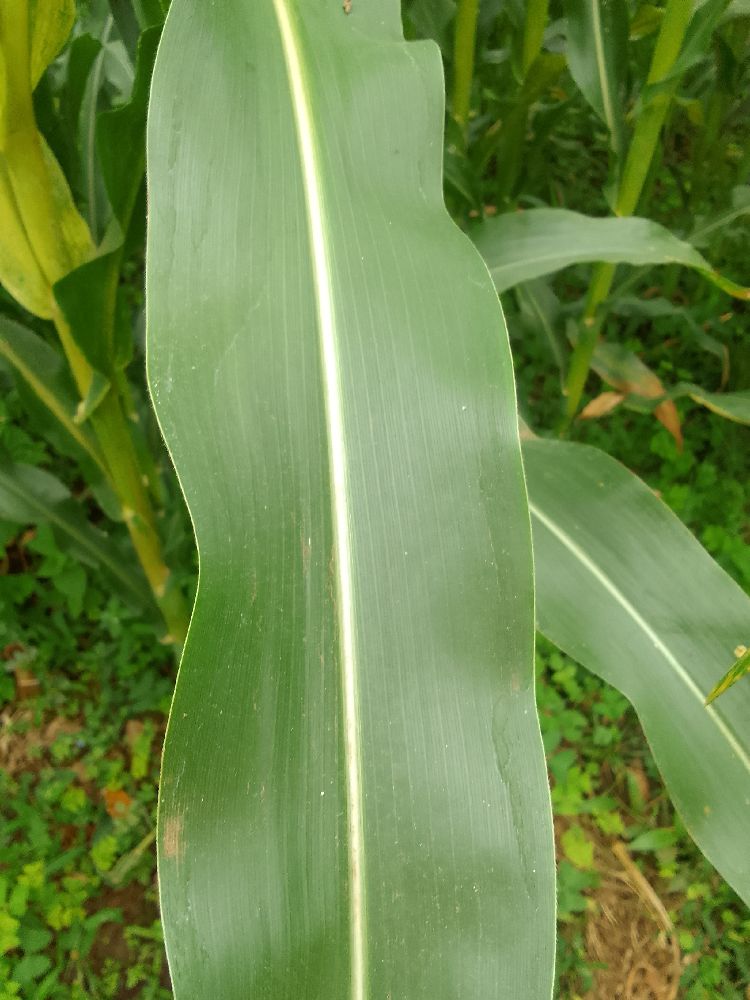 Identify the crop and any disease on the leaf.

maize, healthy
